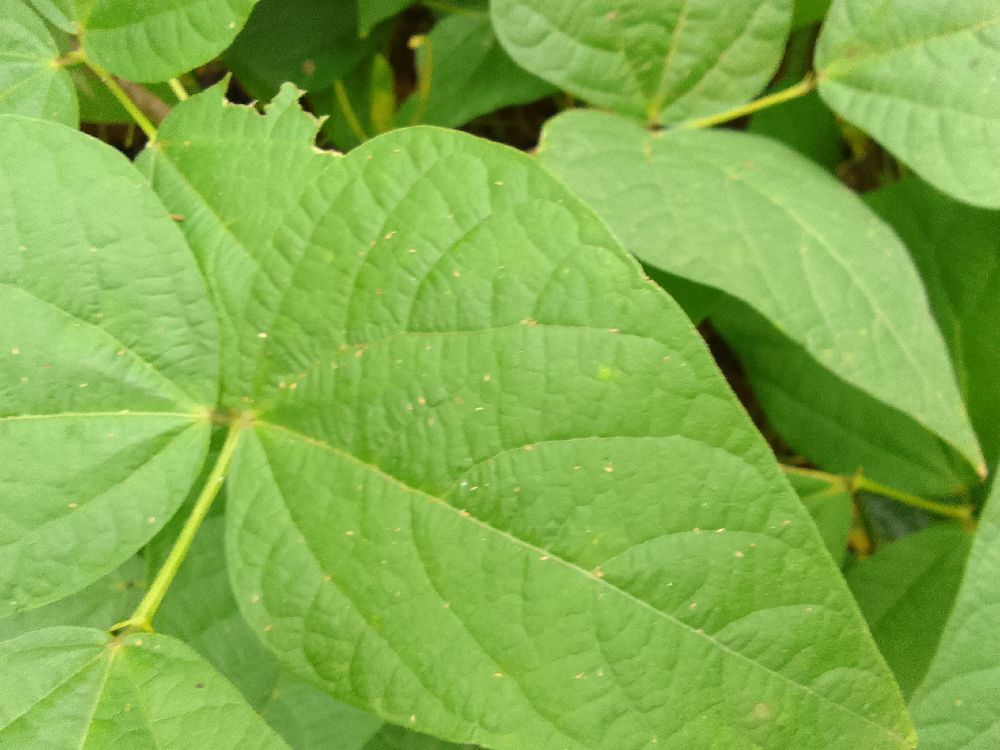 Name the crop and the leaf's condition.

common bean, healthy
